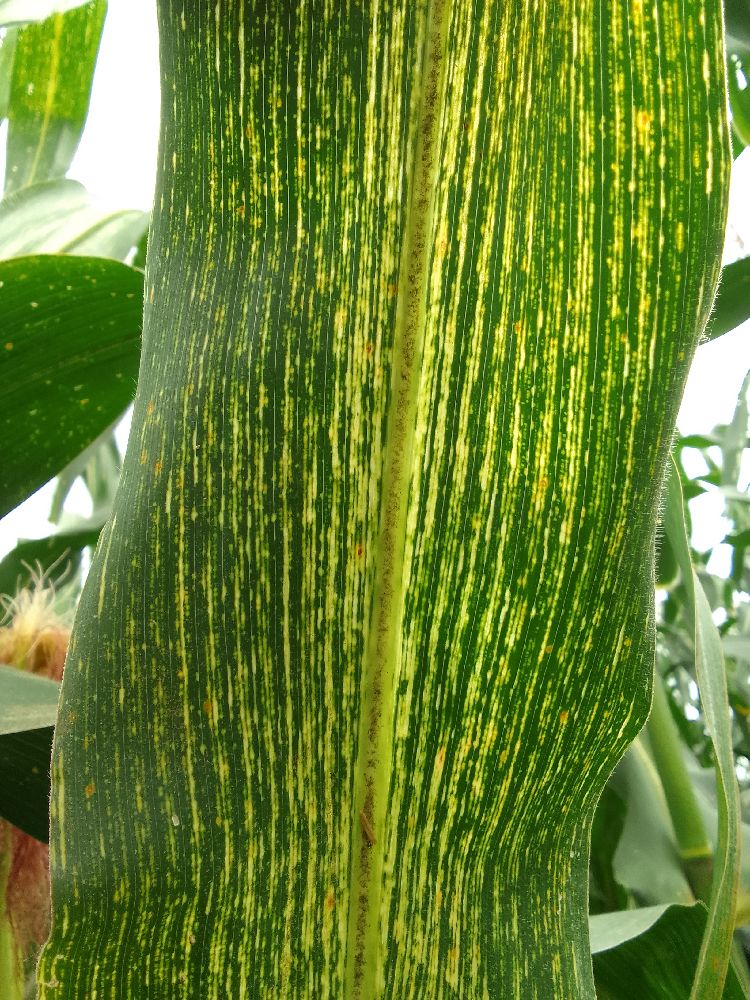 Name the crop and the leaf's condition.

maize, maize streak virus
